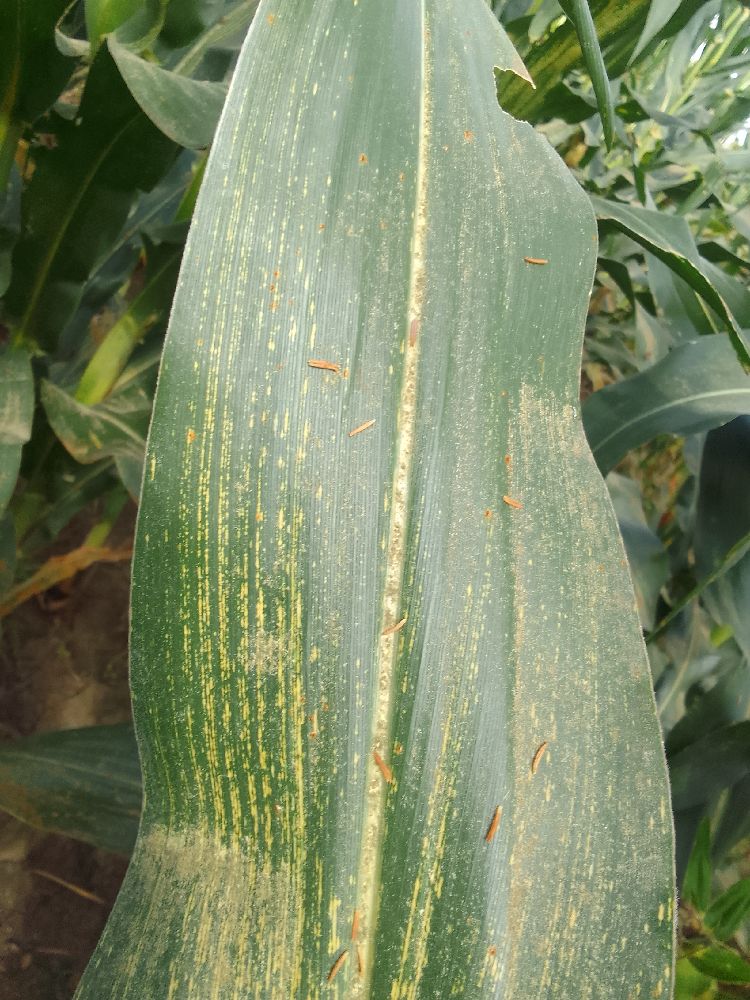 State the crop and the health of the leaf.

maize, maize streak virus
